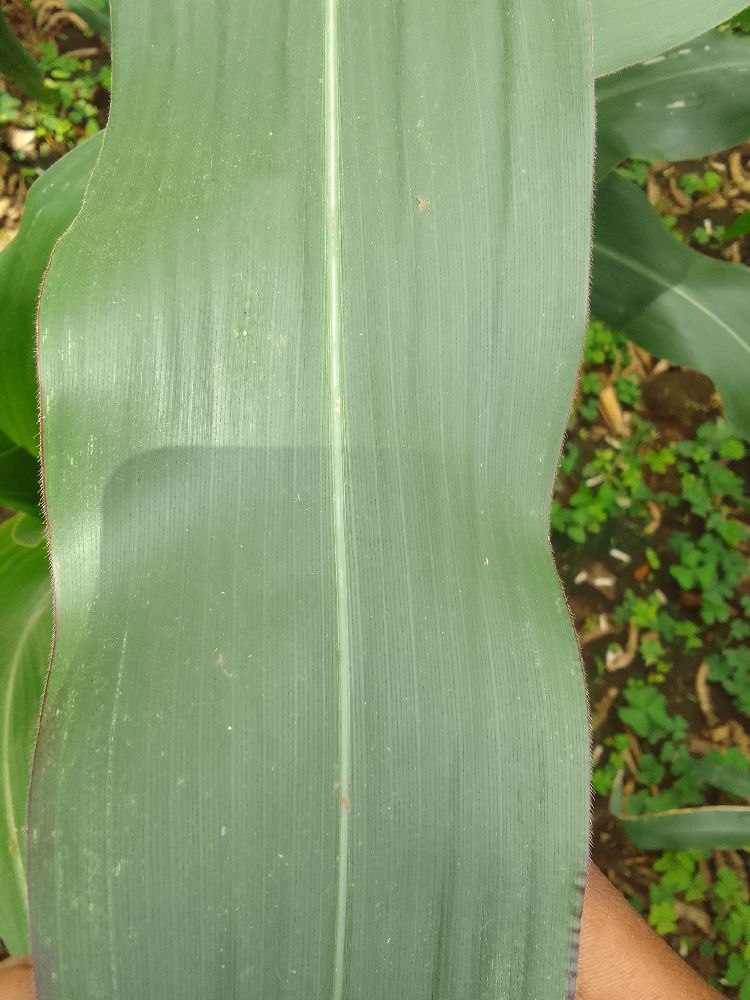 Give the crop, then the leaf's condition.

maize, healthy
